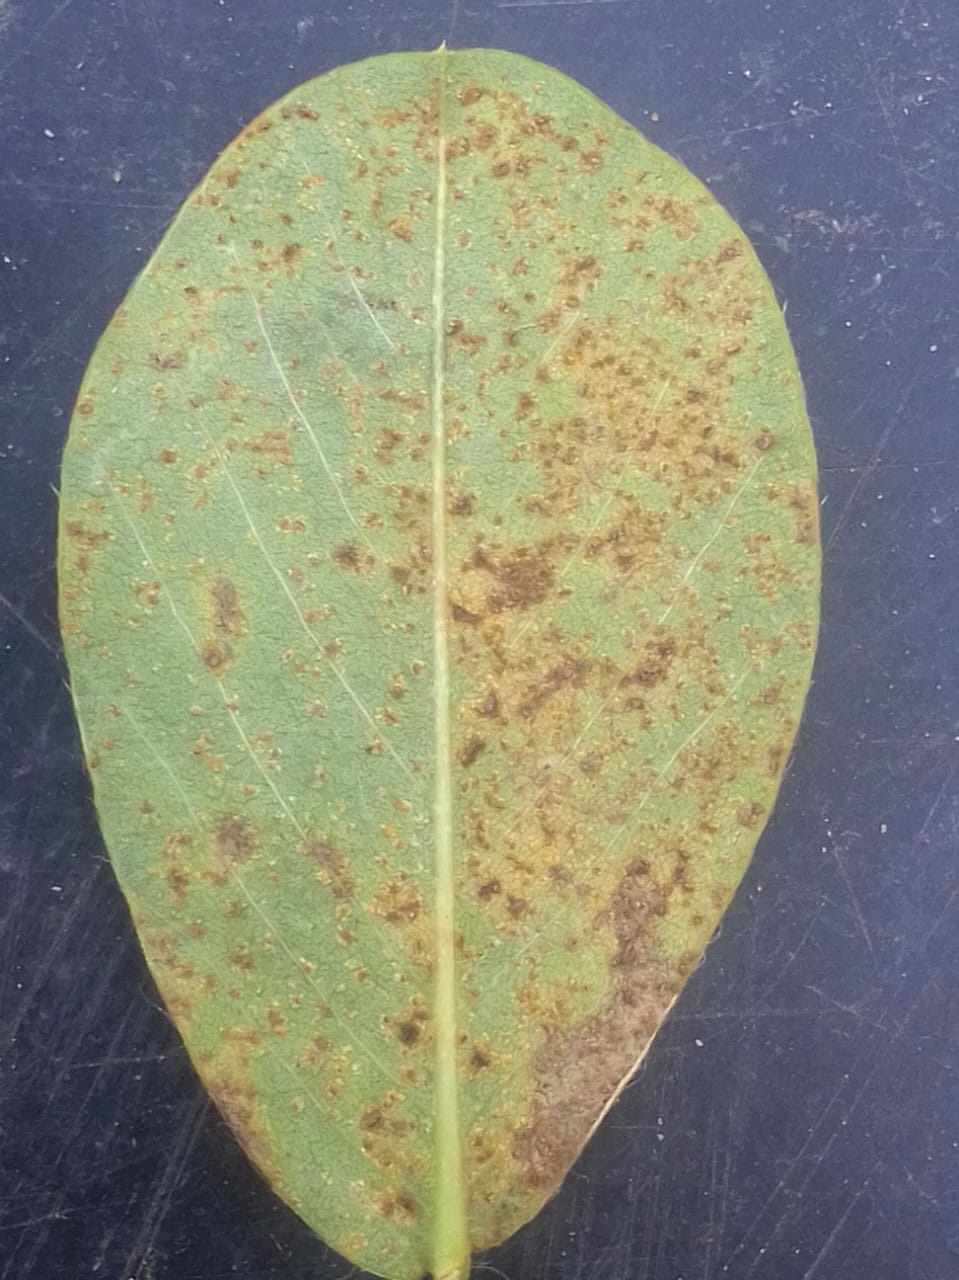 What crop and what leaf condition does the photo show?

peanut, puccinia arachidis
